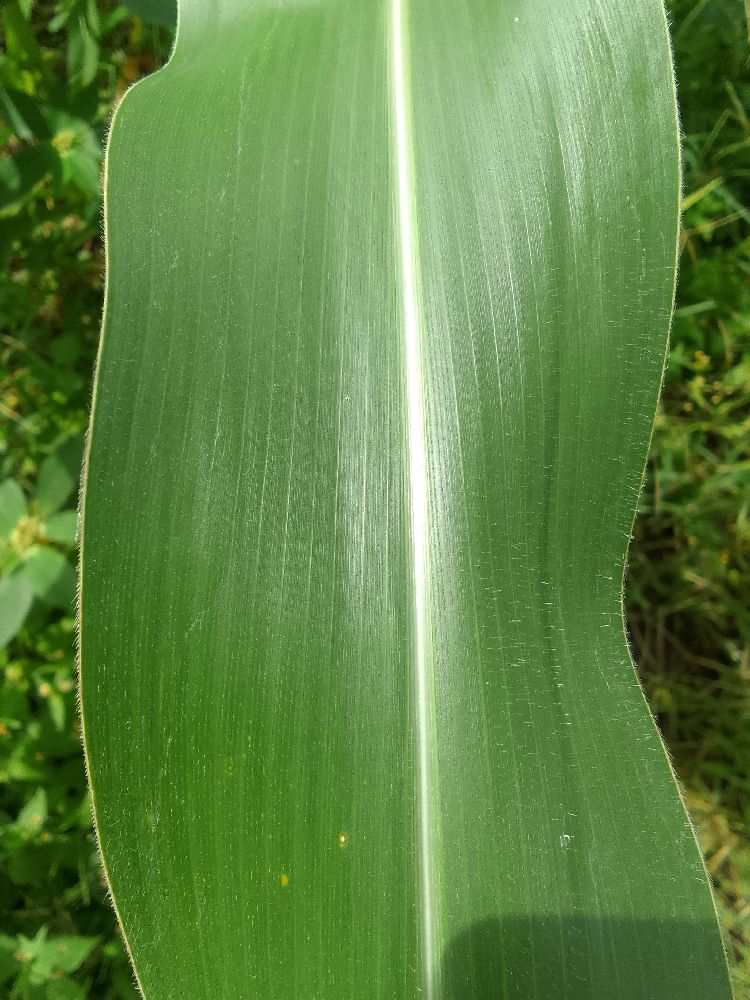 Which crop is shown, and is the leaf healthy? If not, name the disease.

maize, healthy
